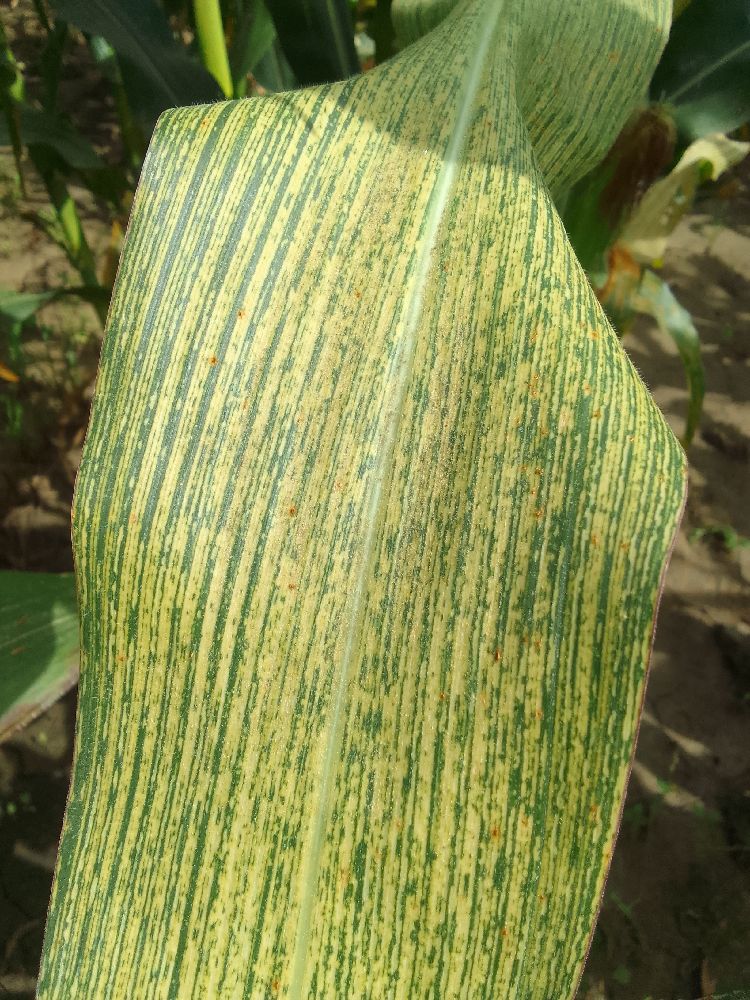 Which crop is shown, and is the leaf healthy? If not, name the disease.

maize, maize streak virus
